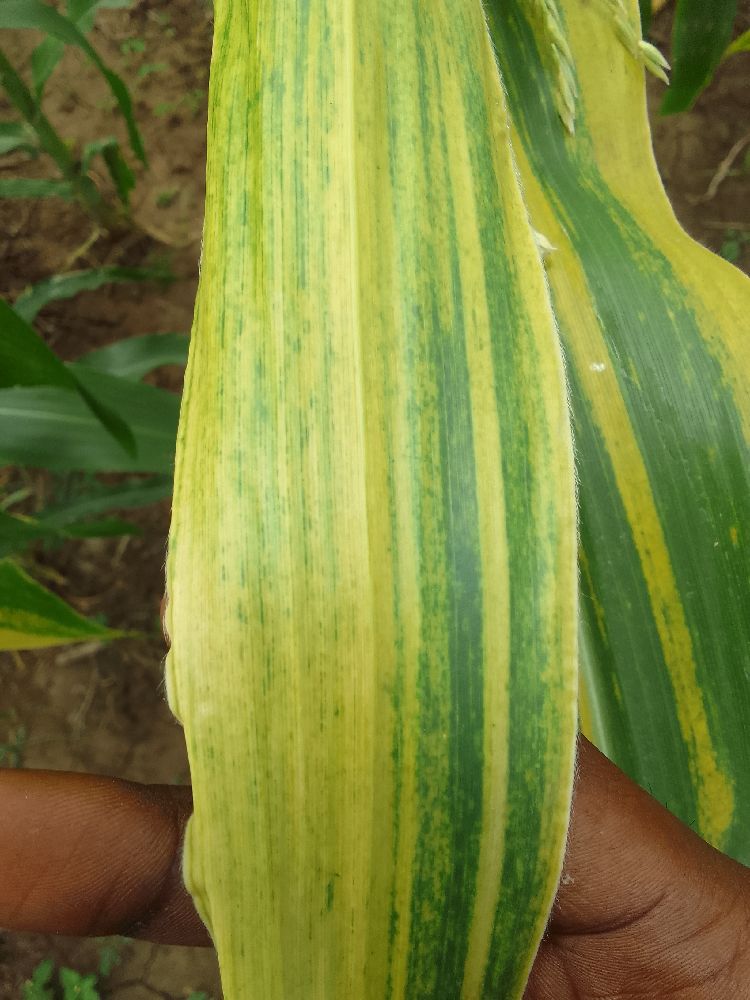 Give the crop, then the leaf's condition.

maize, maize lethal necrosis
